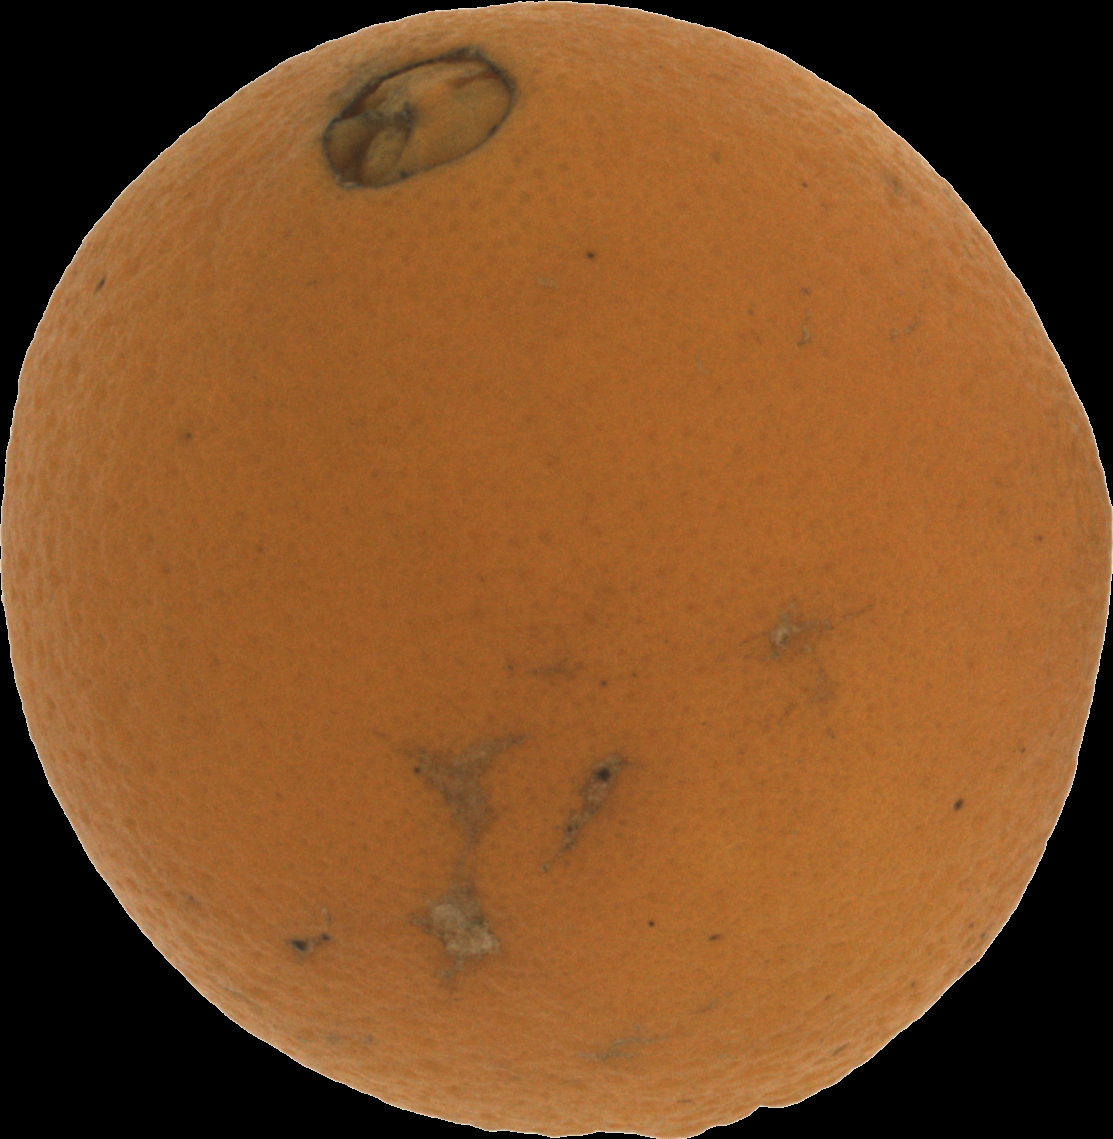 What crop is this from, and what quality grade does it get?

orange, bad
